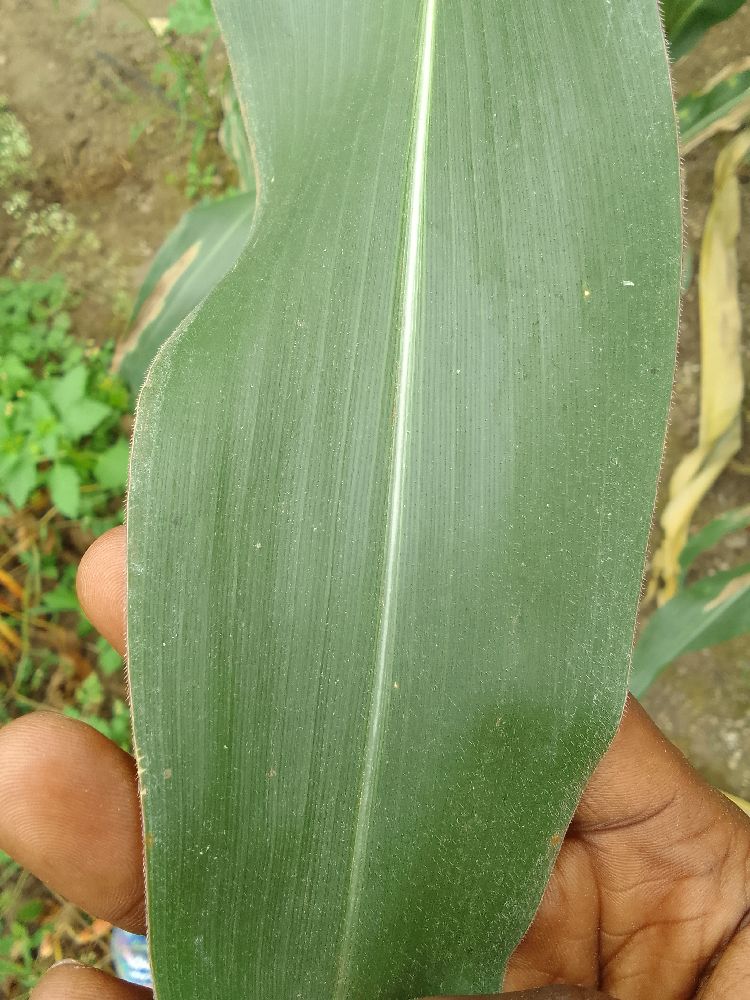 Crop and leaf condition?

maize, healthy
